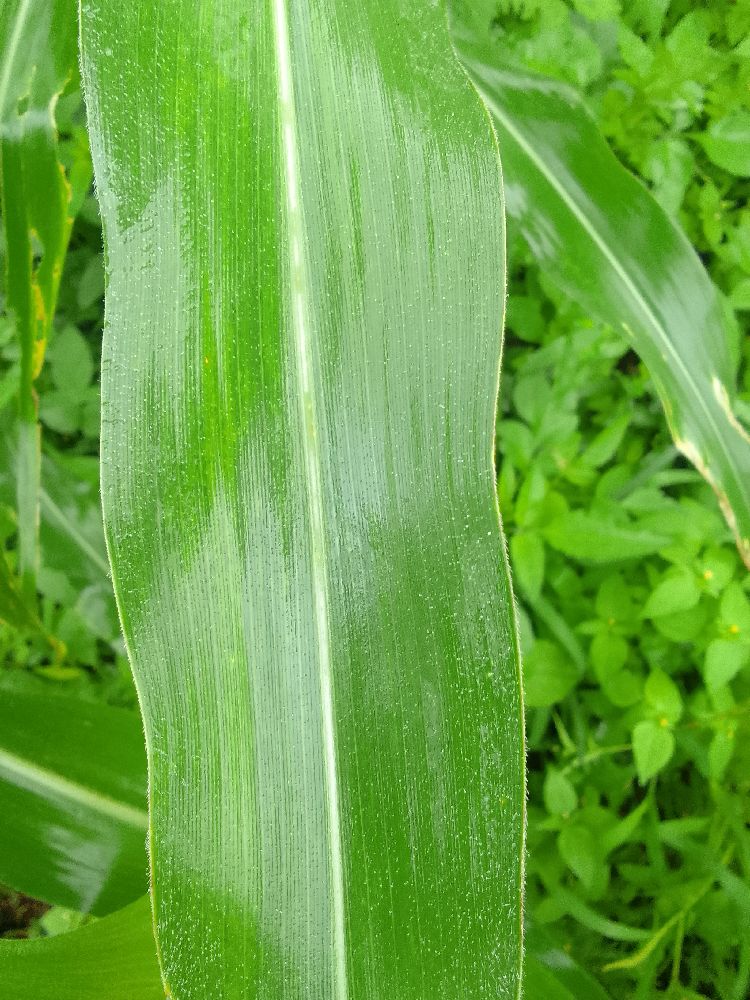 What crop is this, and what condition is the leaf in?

maize, healthy
